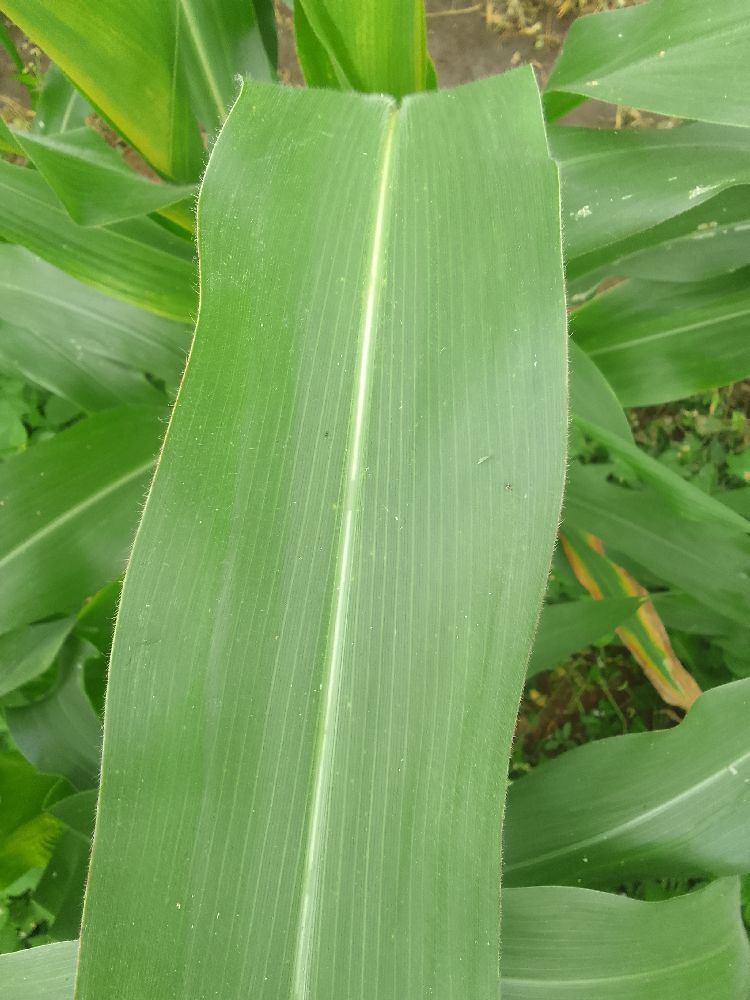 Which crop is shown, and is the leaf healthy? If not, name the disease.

maize, healthy
